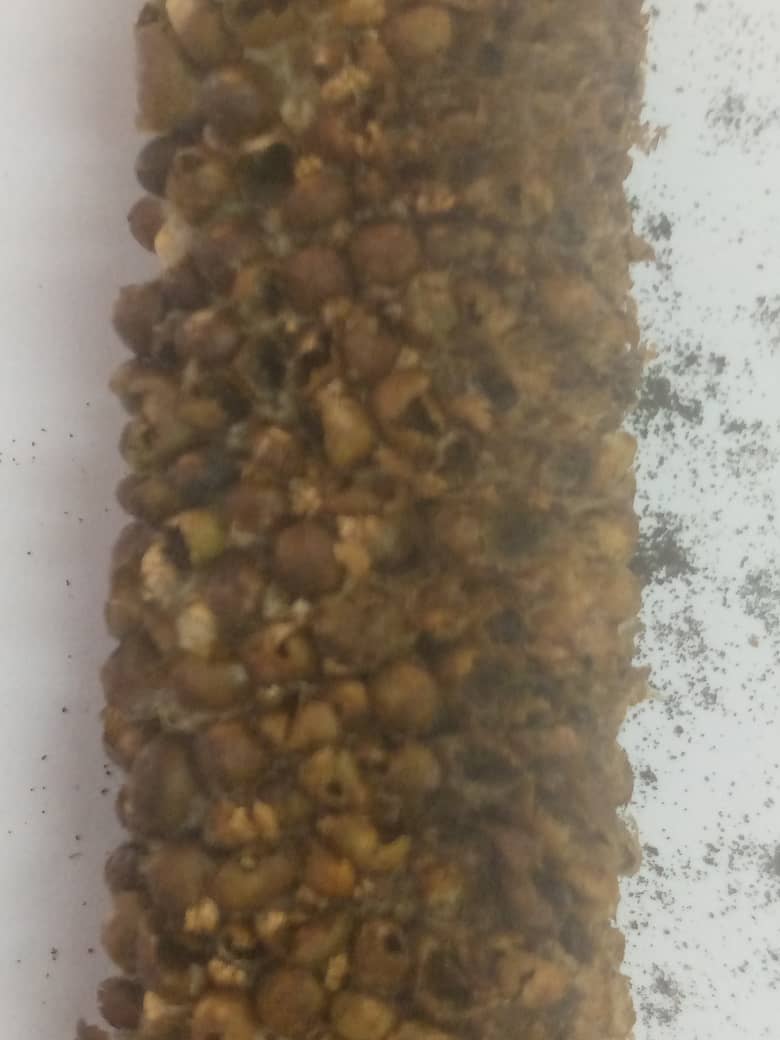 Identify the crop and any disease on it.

pearl millet, smut
